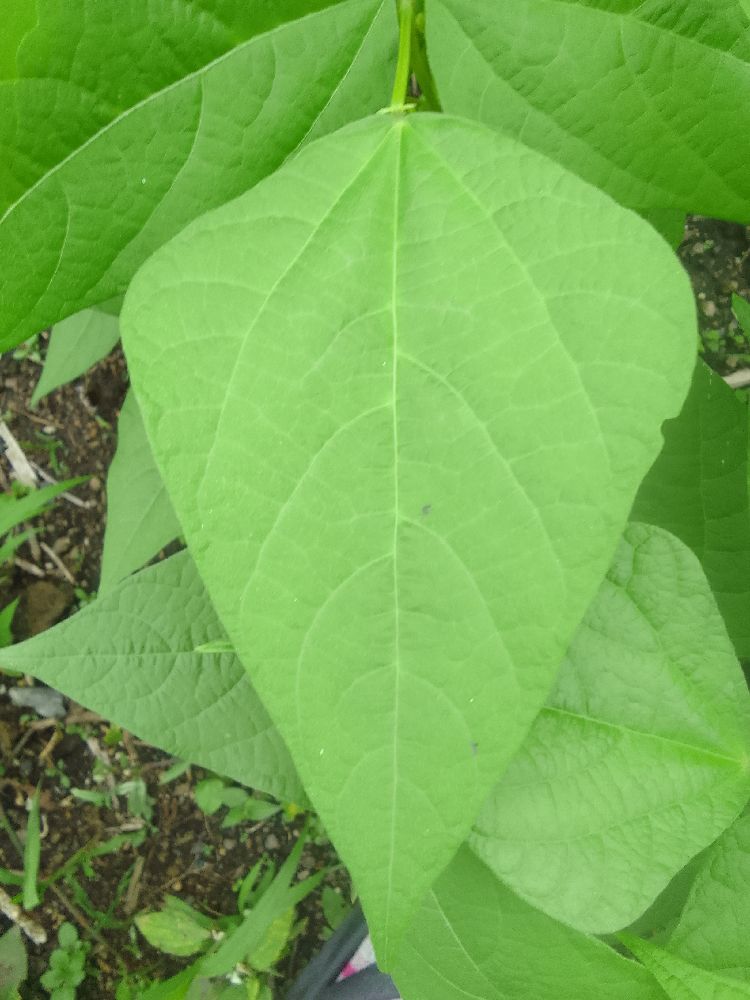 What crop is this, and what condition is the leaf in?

common bean, healthy
